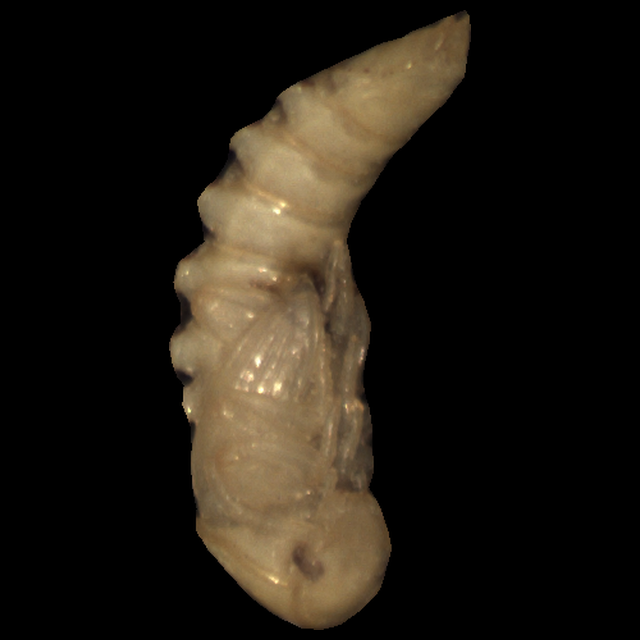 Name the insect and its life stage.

mealworm pupa
